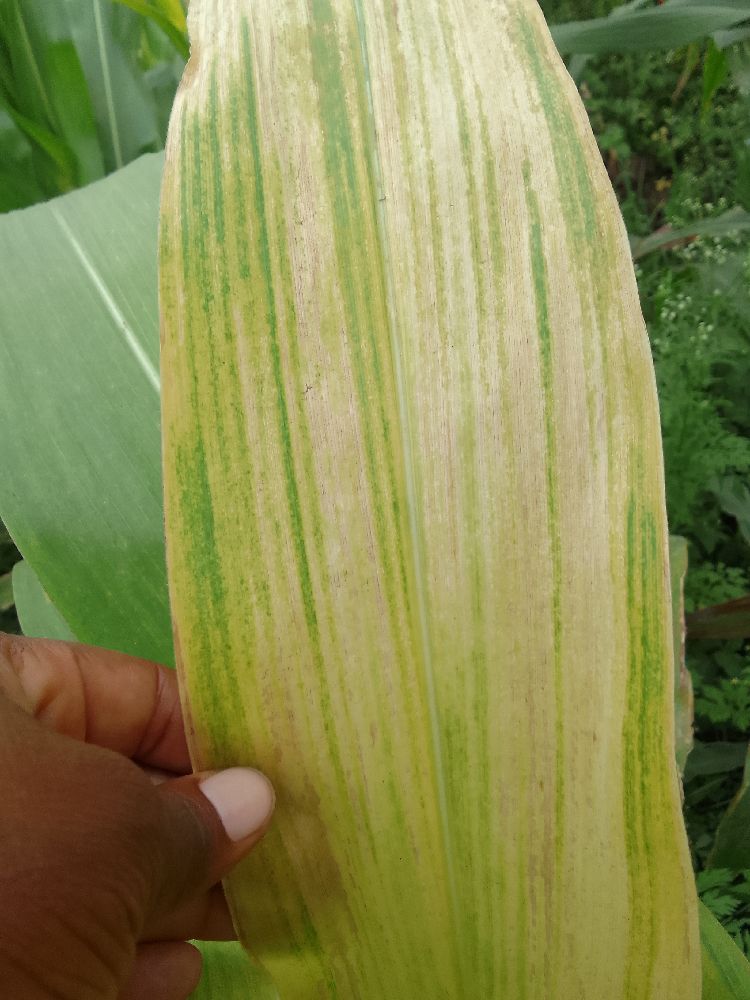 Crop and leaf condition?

maize, maize lethal necrosis
